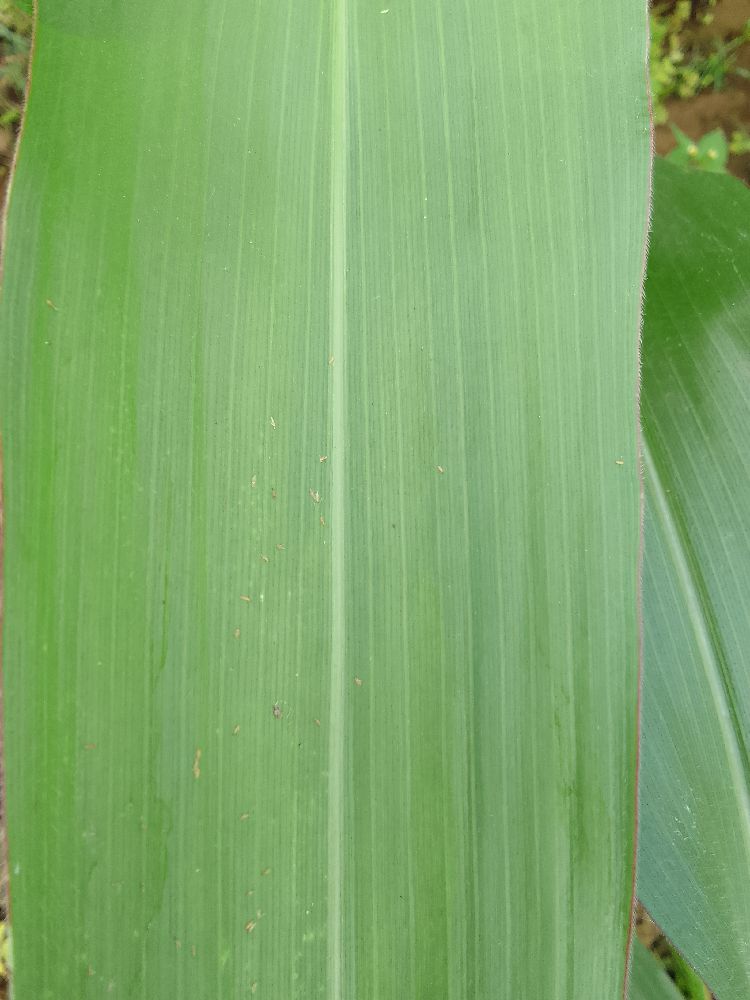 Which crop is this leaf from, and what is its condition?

maize, healthy
